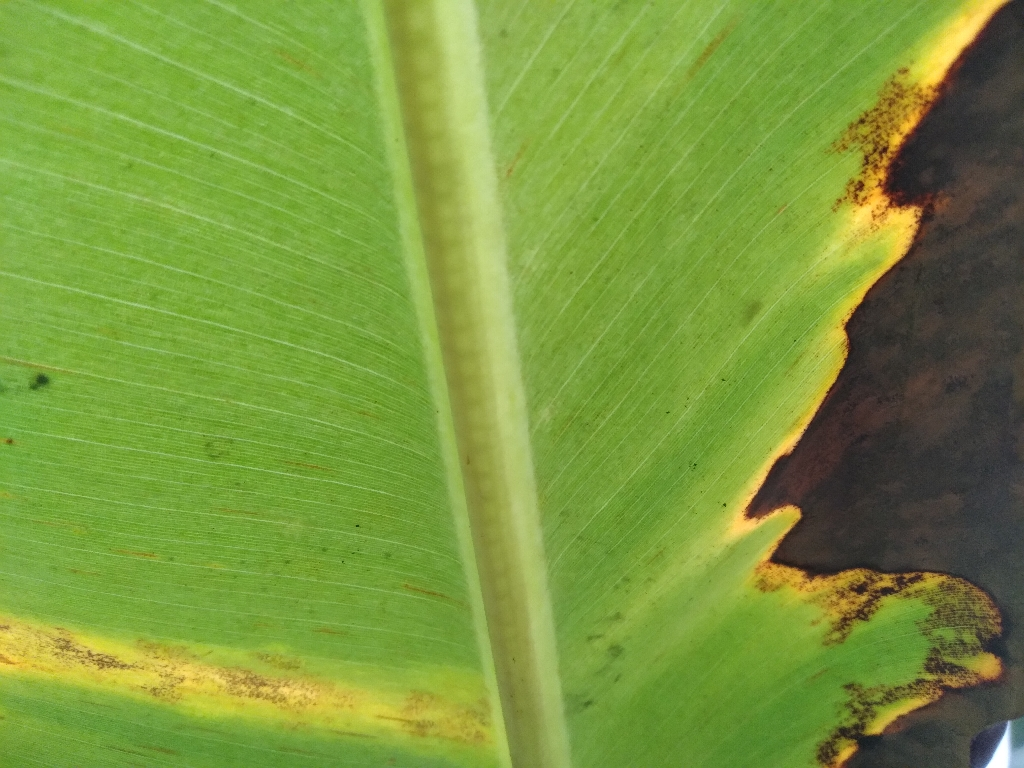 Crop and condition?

banana, black sigatoka
